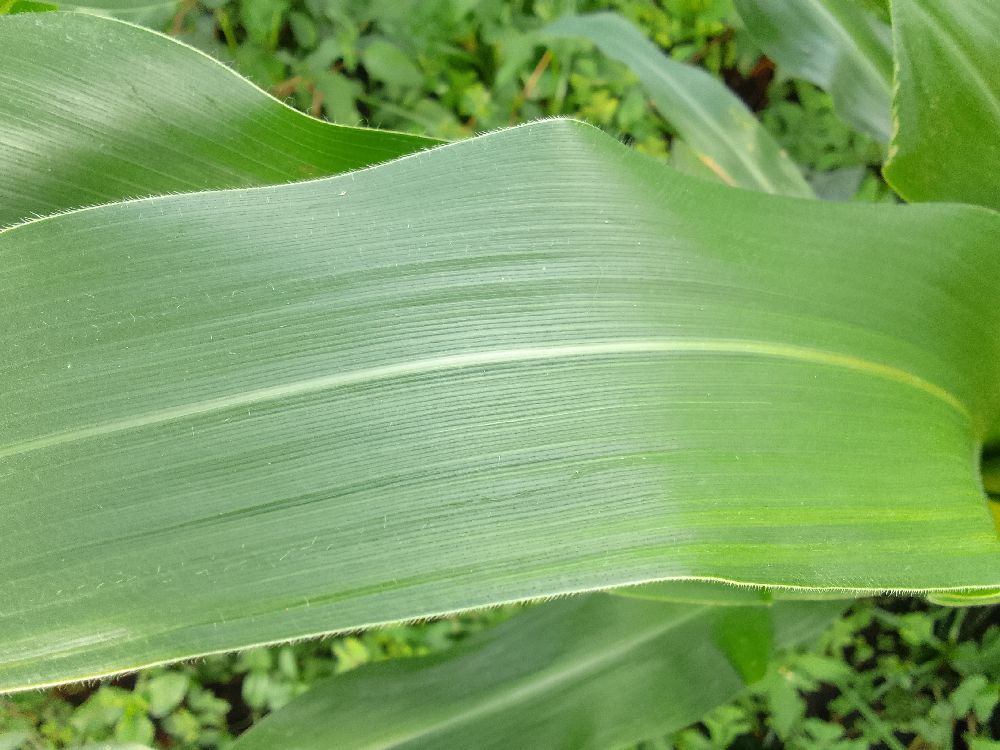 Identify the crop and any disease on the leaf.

maize, healthy
